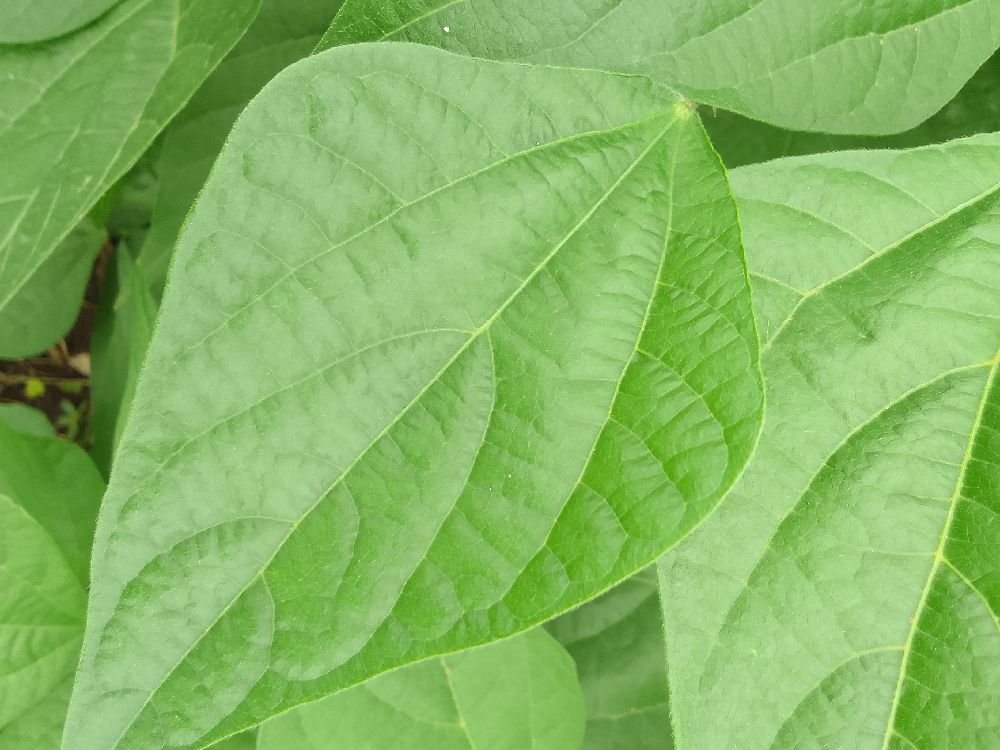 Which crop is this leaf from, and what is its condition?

common bean, healthy
